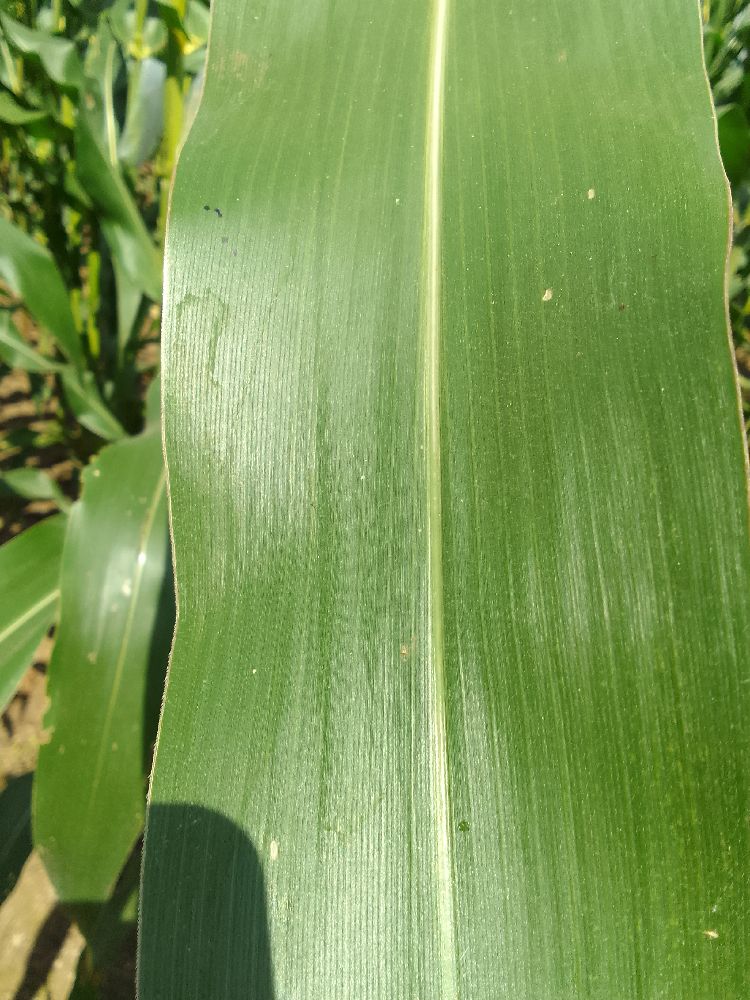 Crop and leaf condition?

maize, healthy
